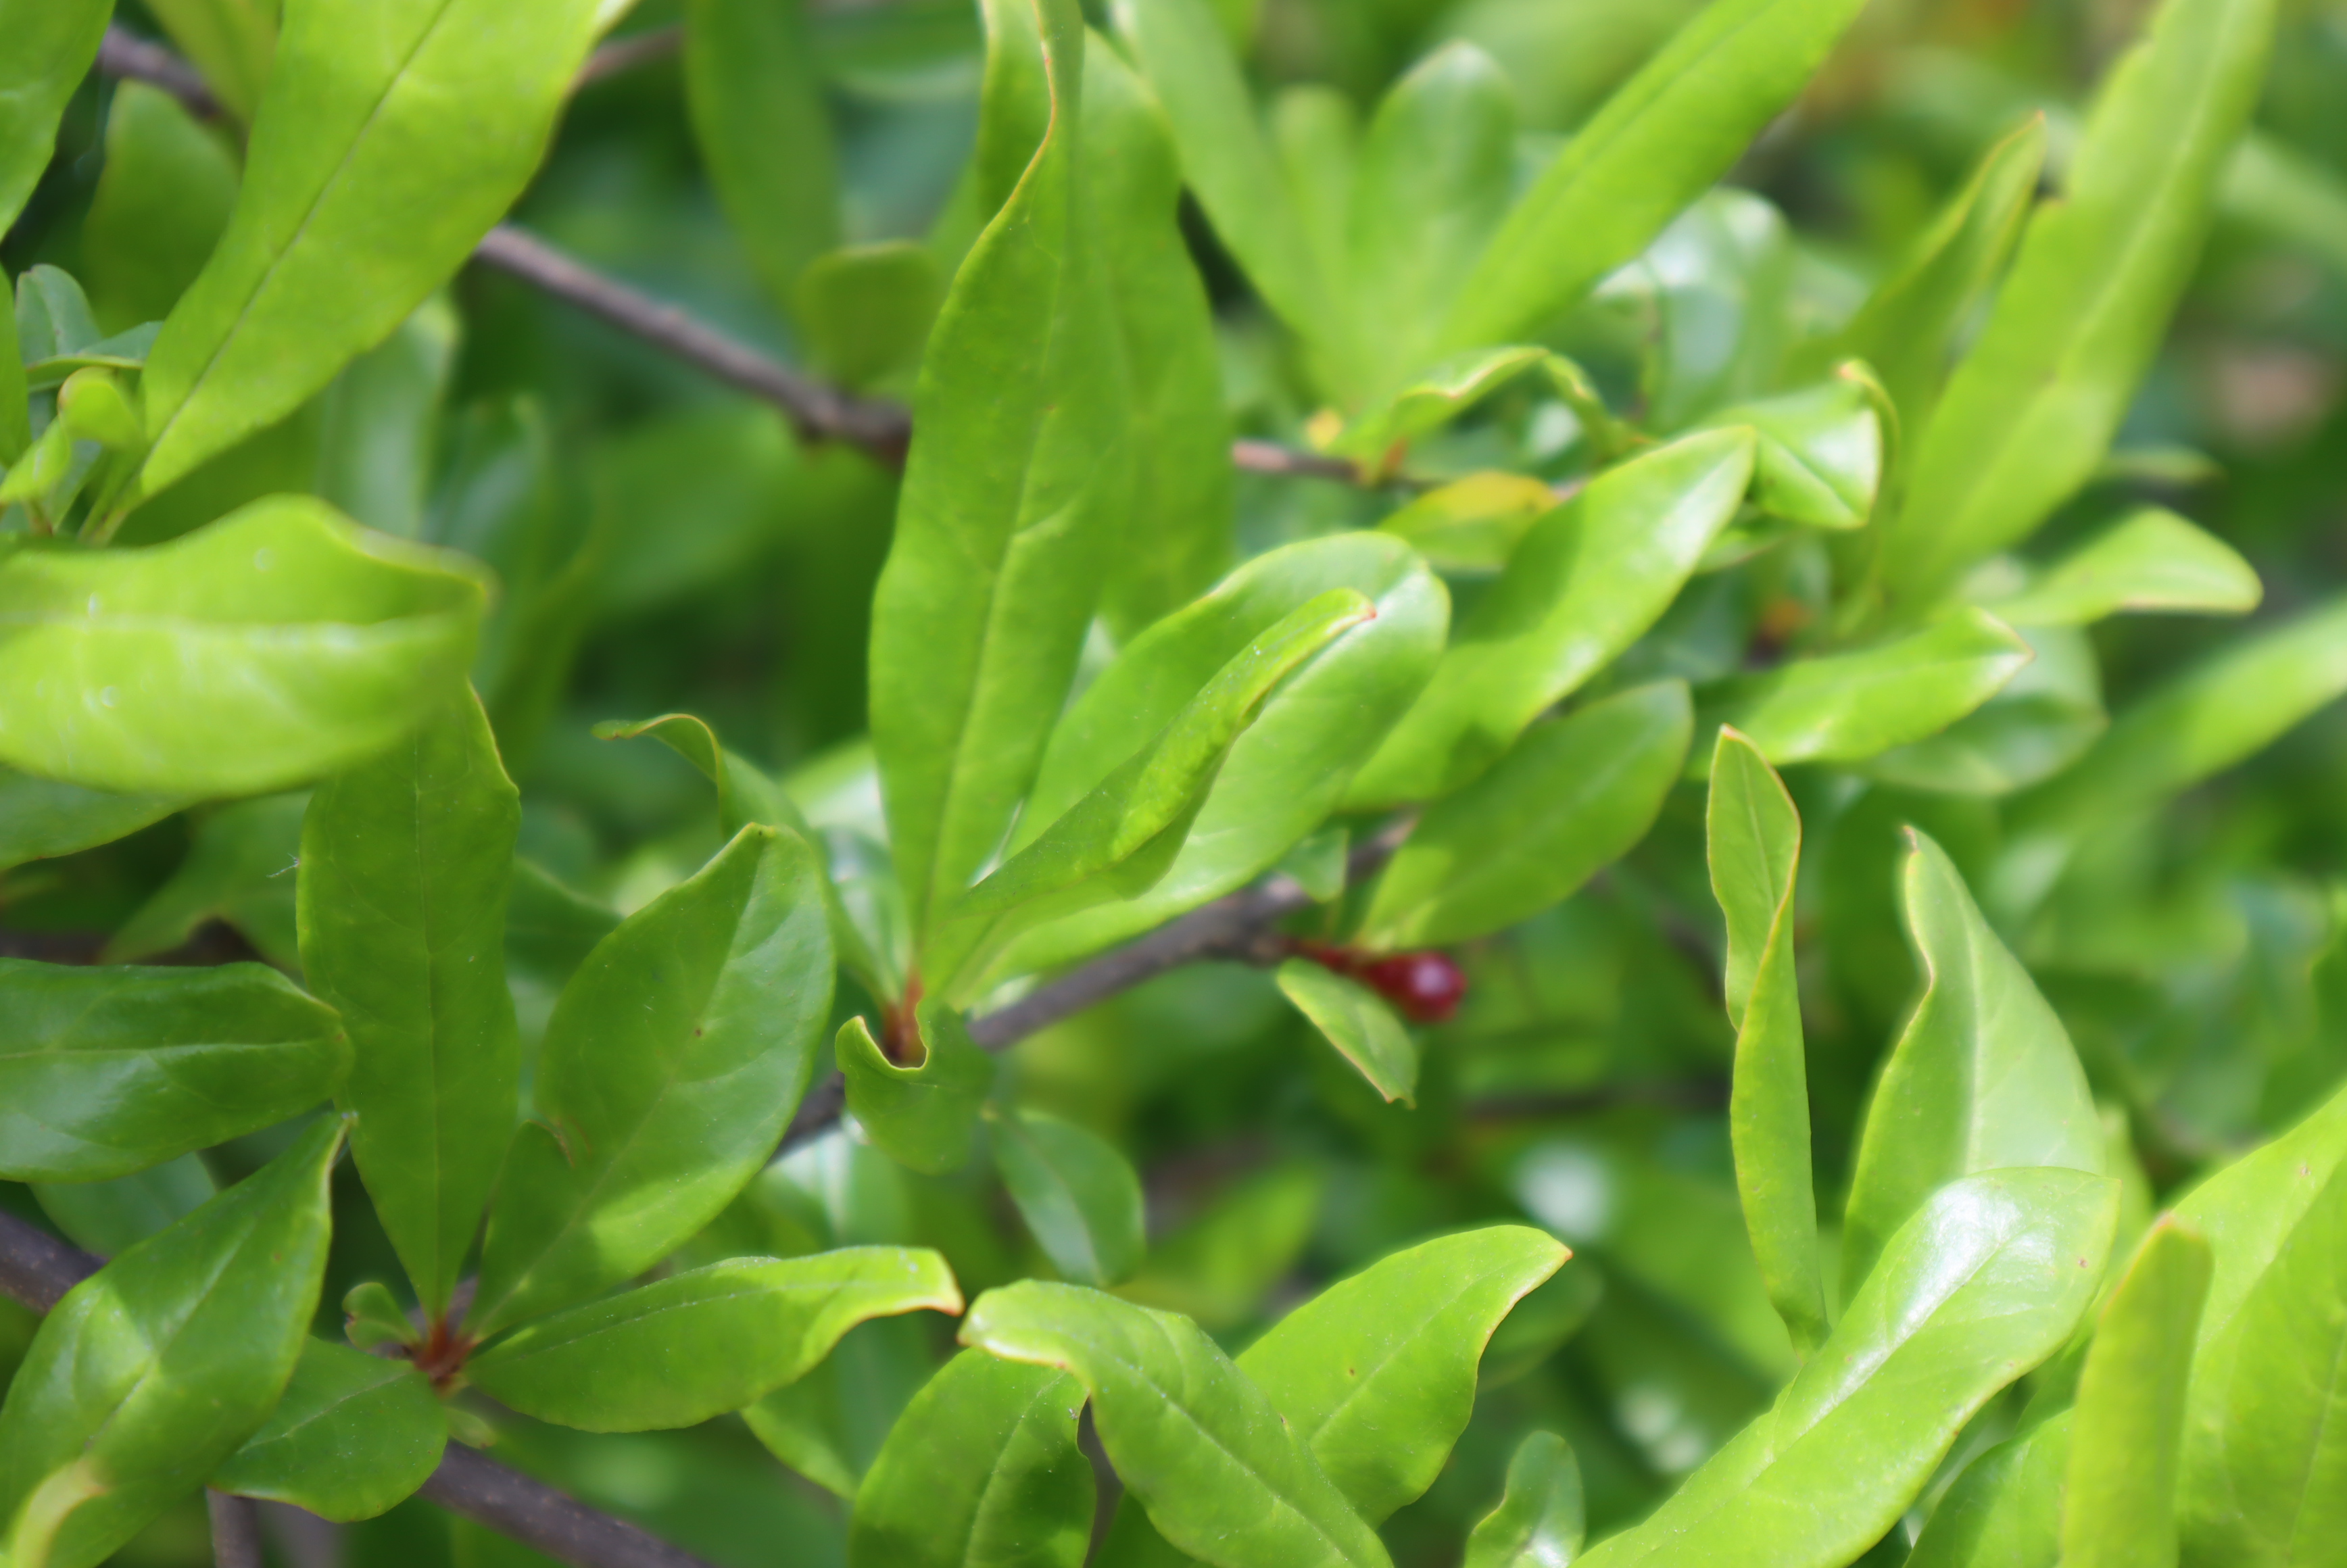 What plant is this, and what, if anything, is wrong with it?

pomegranate, aphids, coniella granati
